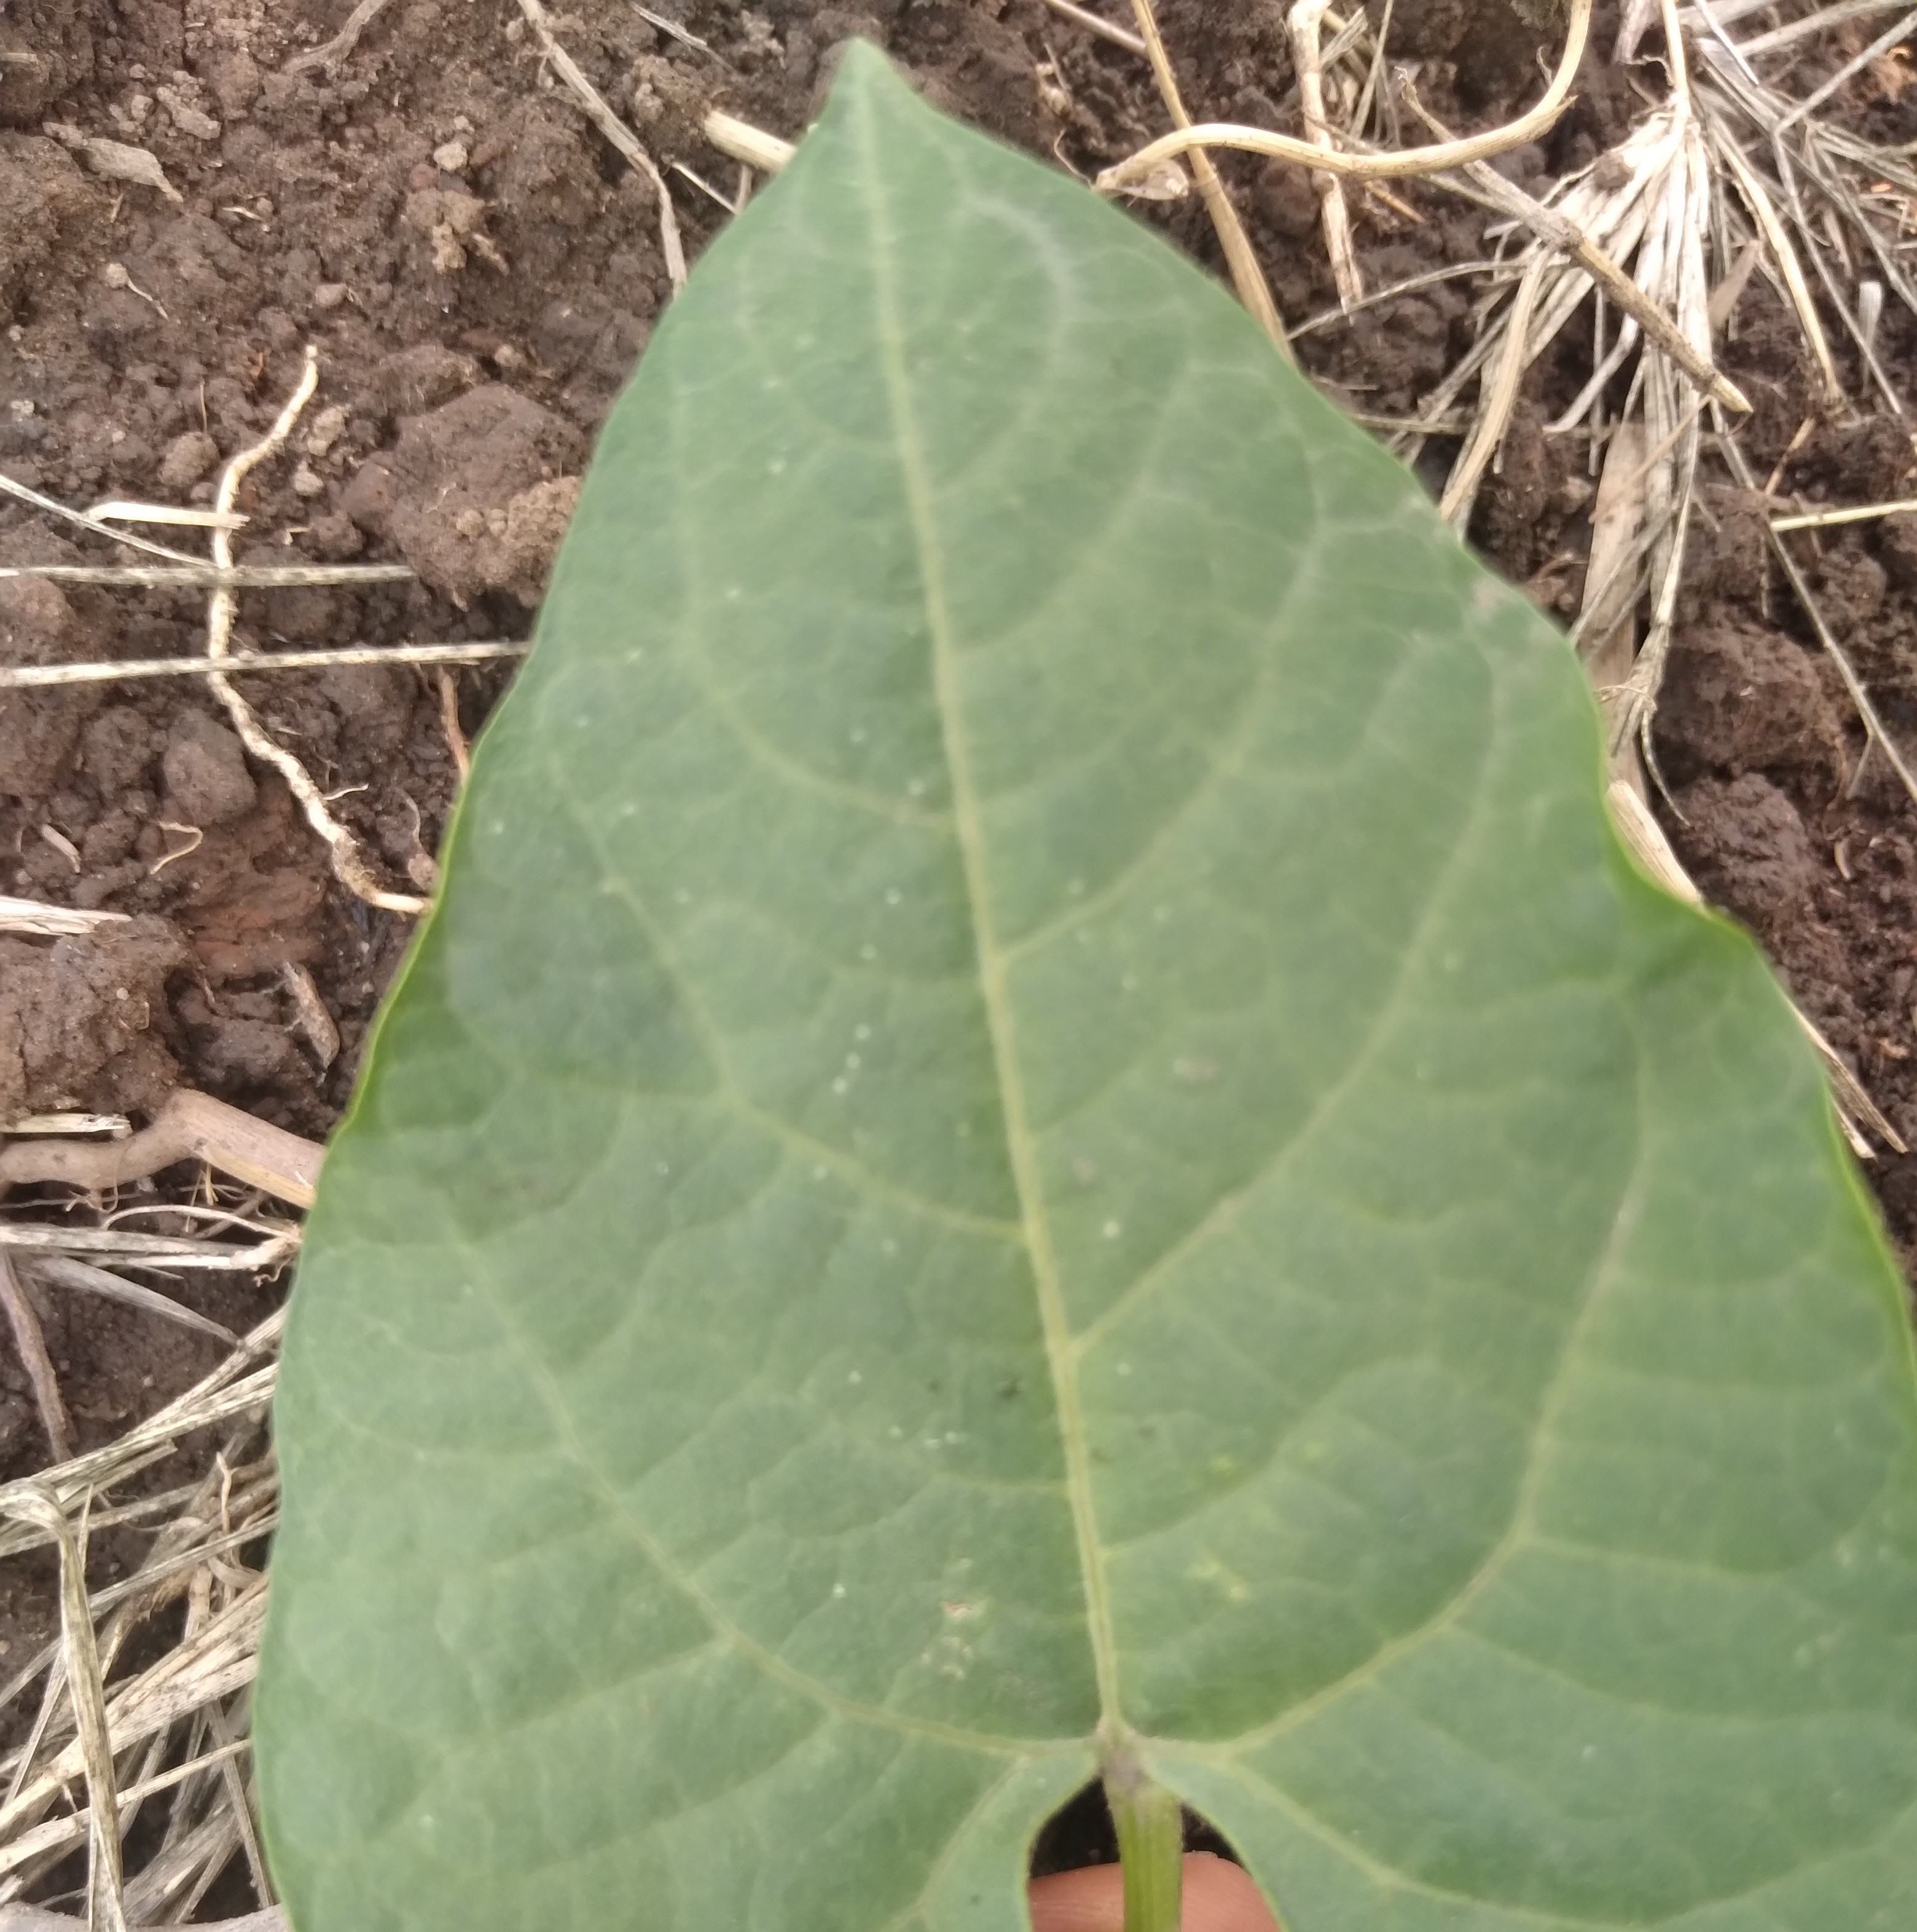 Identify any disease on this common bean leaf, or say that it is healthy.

healthy
